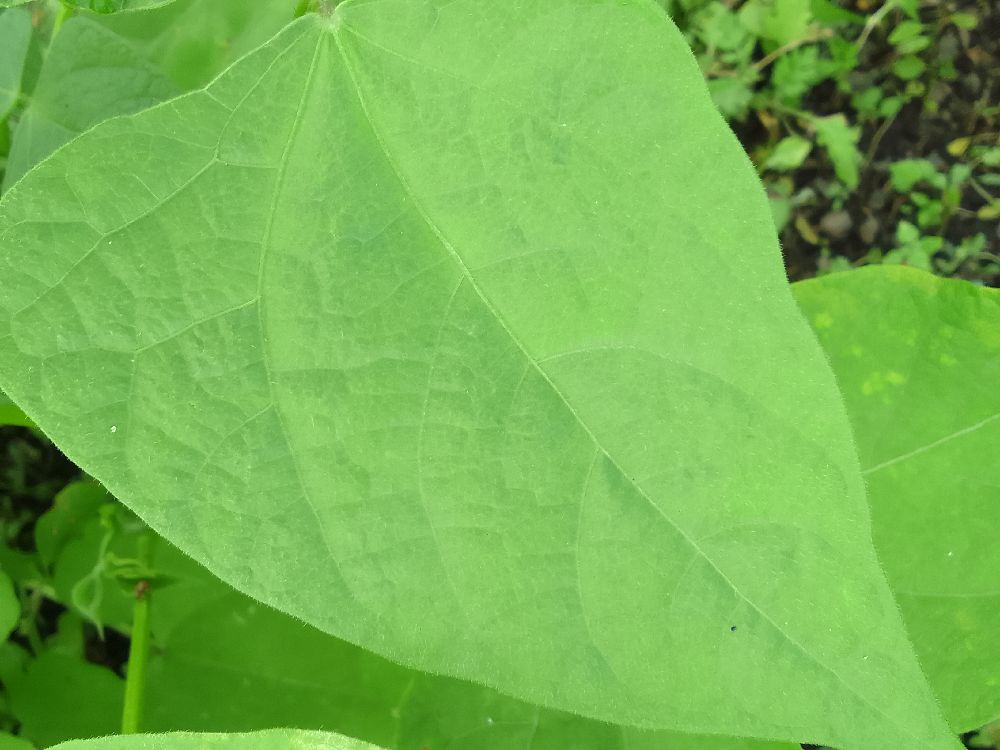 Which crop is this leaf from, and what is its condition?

common bean, healthy
